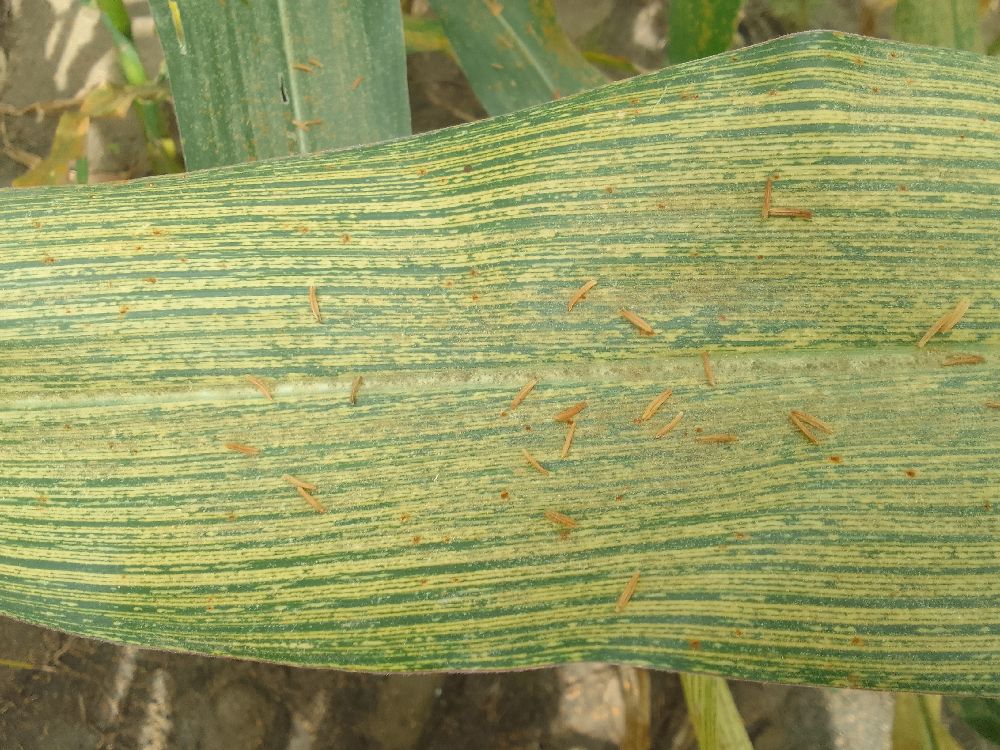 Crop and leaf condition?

maize, maize streak virus
